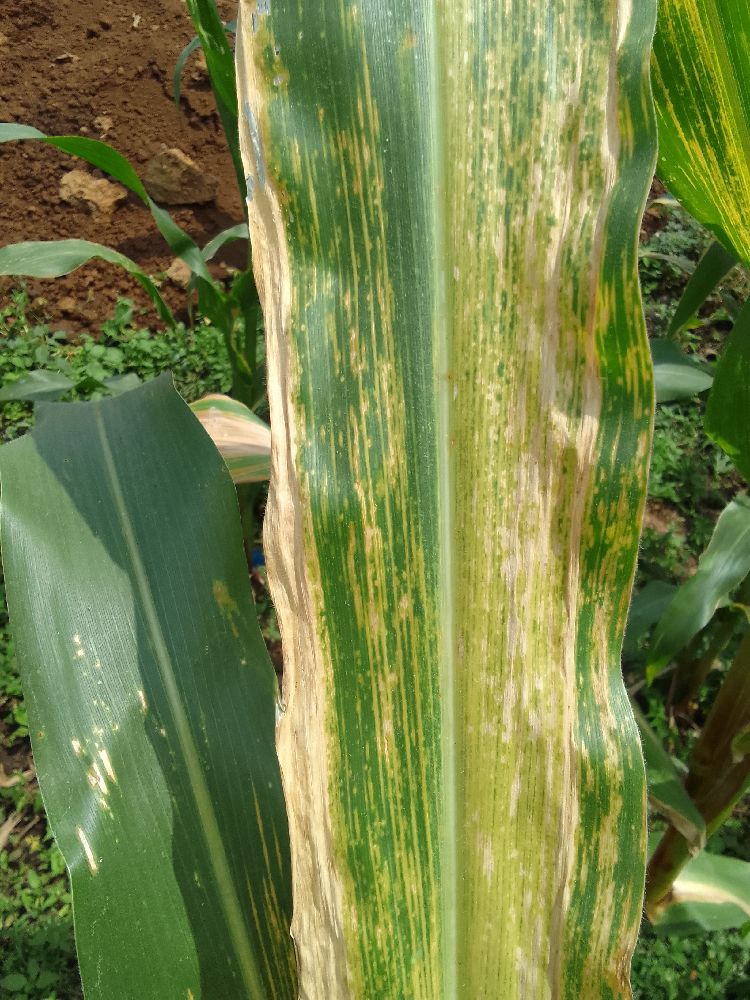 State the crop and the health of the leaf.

maize, maize lethal necrosis
